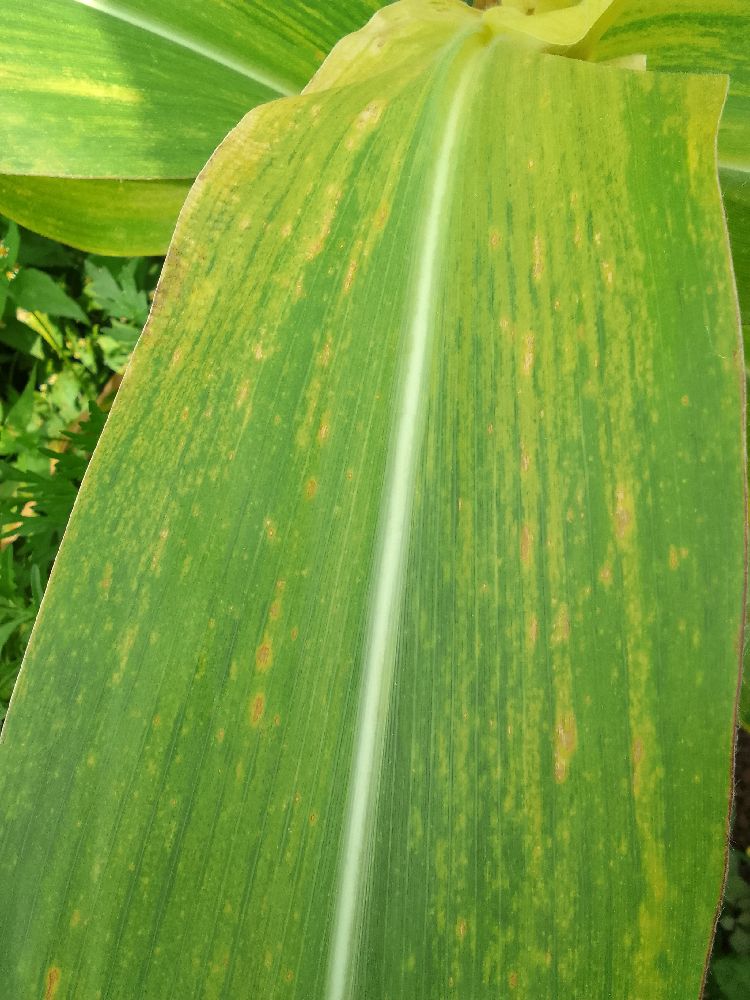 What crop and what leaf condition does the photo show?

maize, maize lethal necrosis
